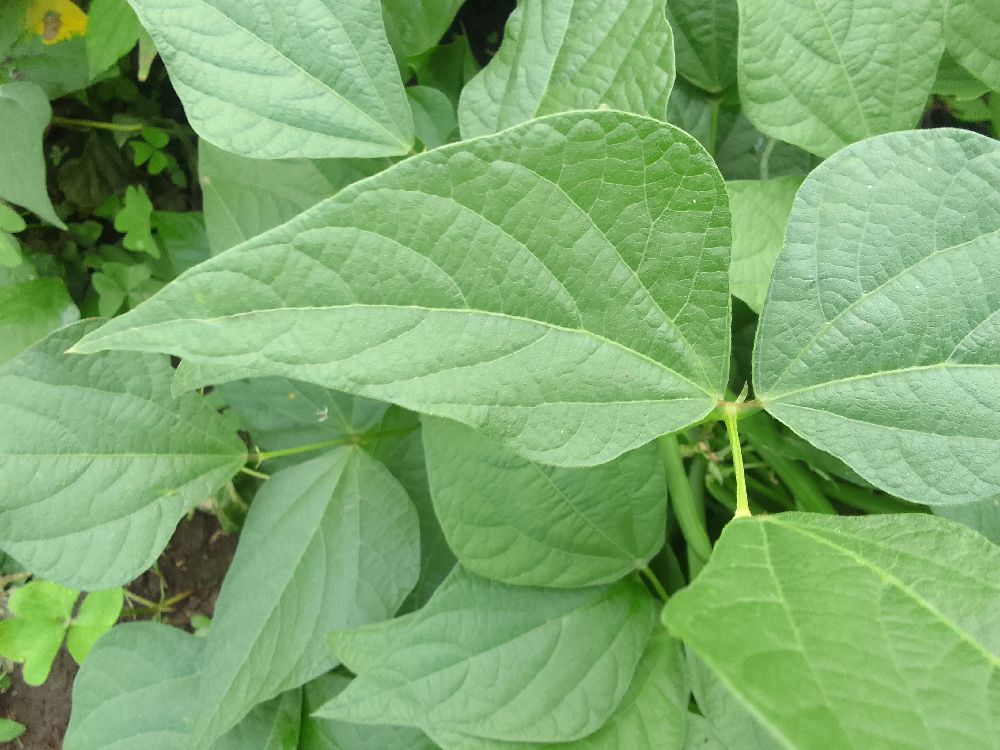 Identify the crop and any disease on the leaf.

common bean, healthy
